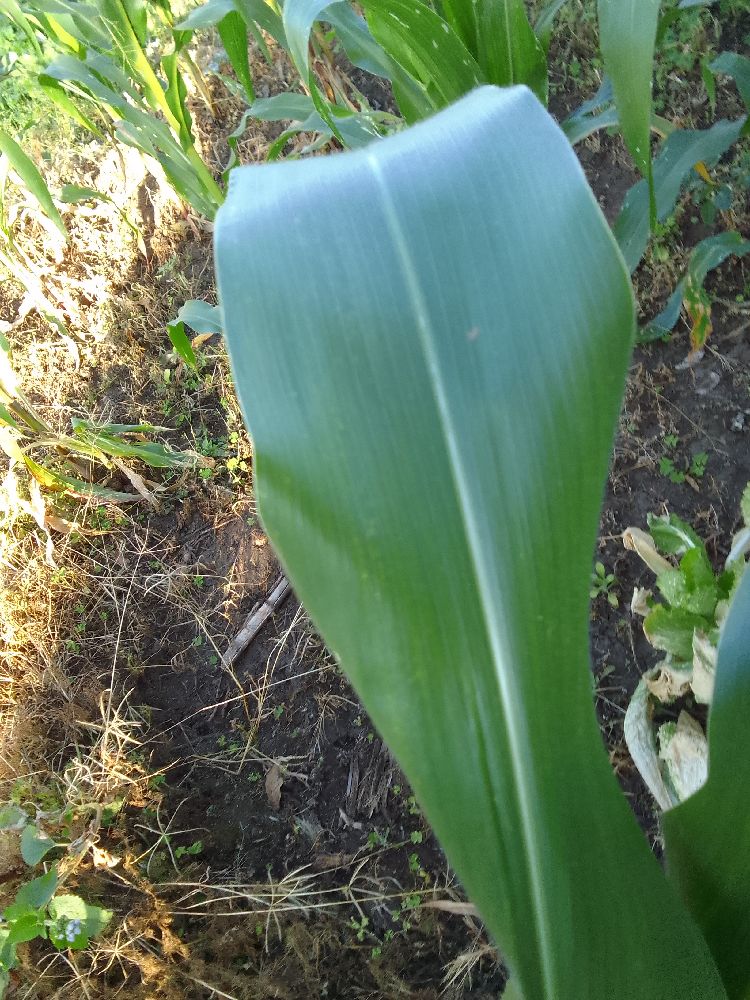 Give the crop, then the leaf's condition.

maize, healthy
